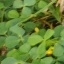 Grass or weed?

unstructured weed
